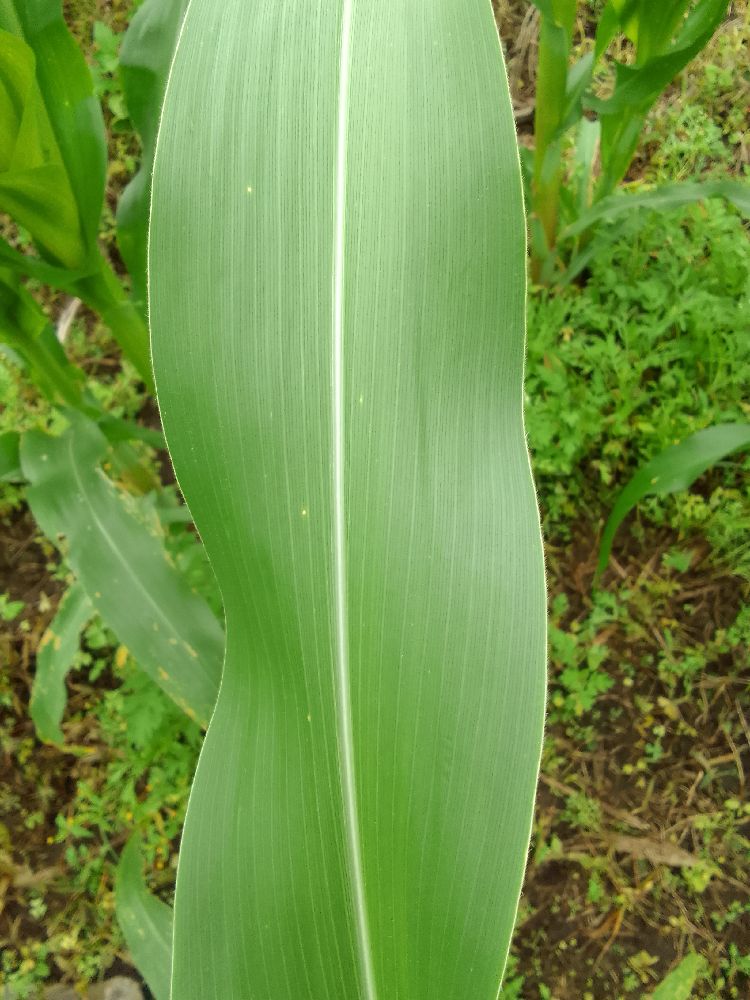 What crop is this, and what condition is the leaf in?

maize, healthy
